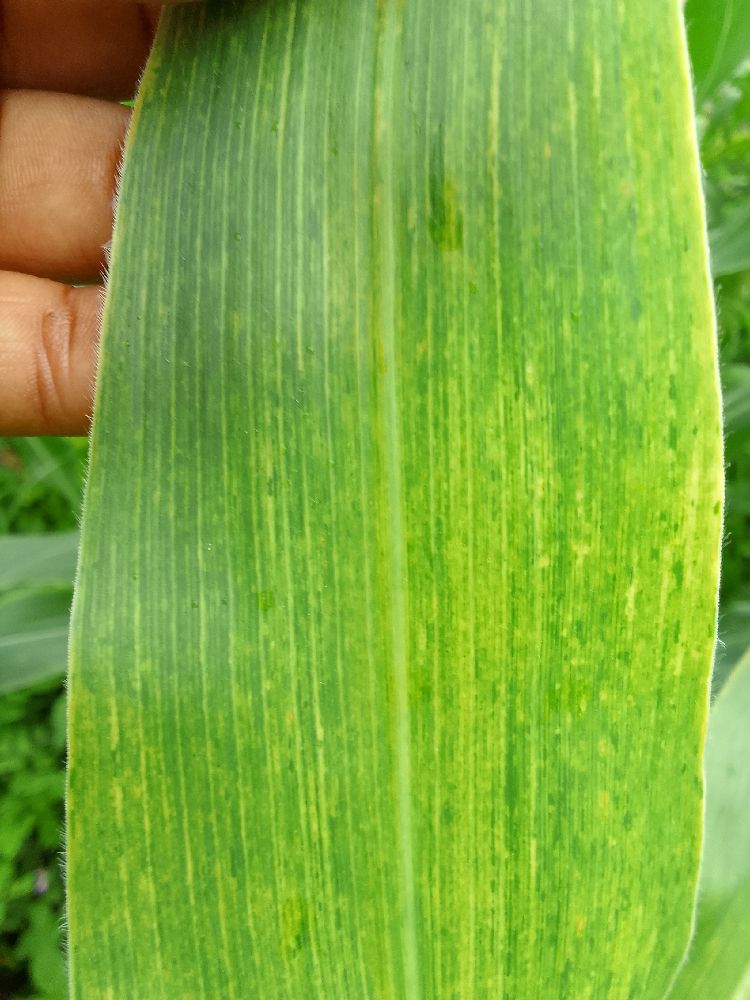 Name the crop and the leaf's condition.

maize, maize lethal necrosis
